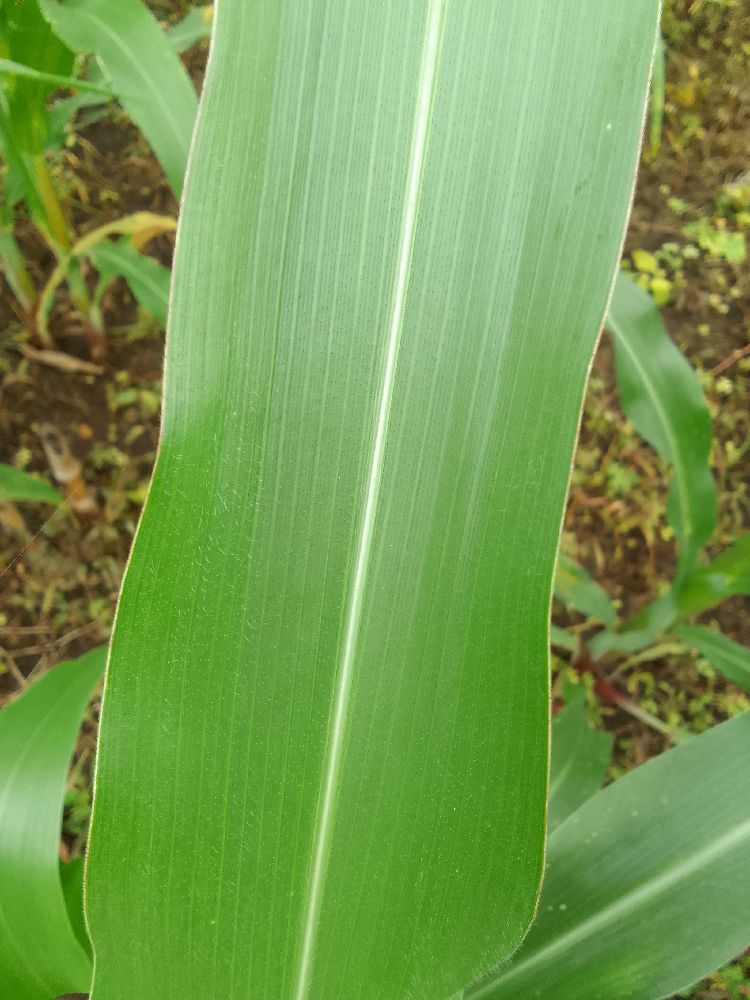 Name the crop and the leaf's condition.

maize, healthy
